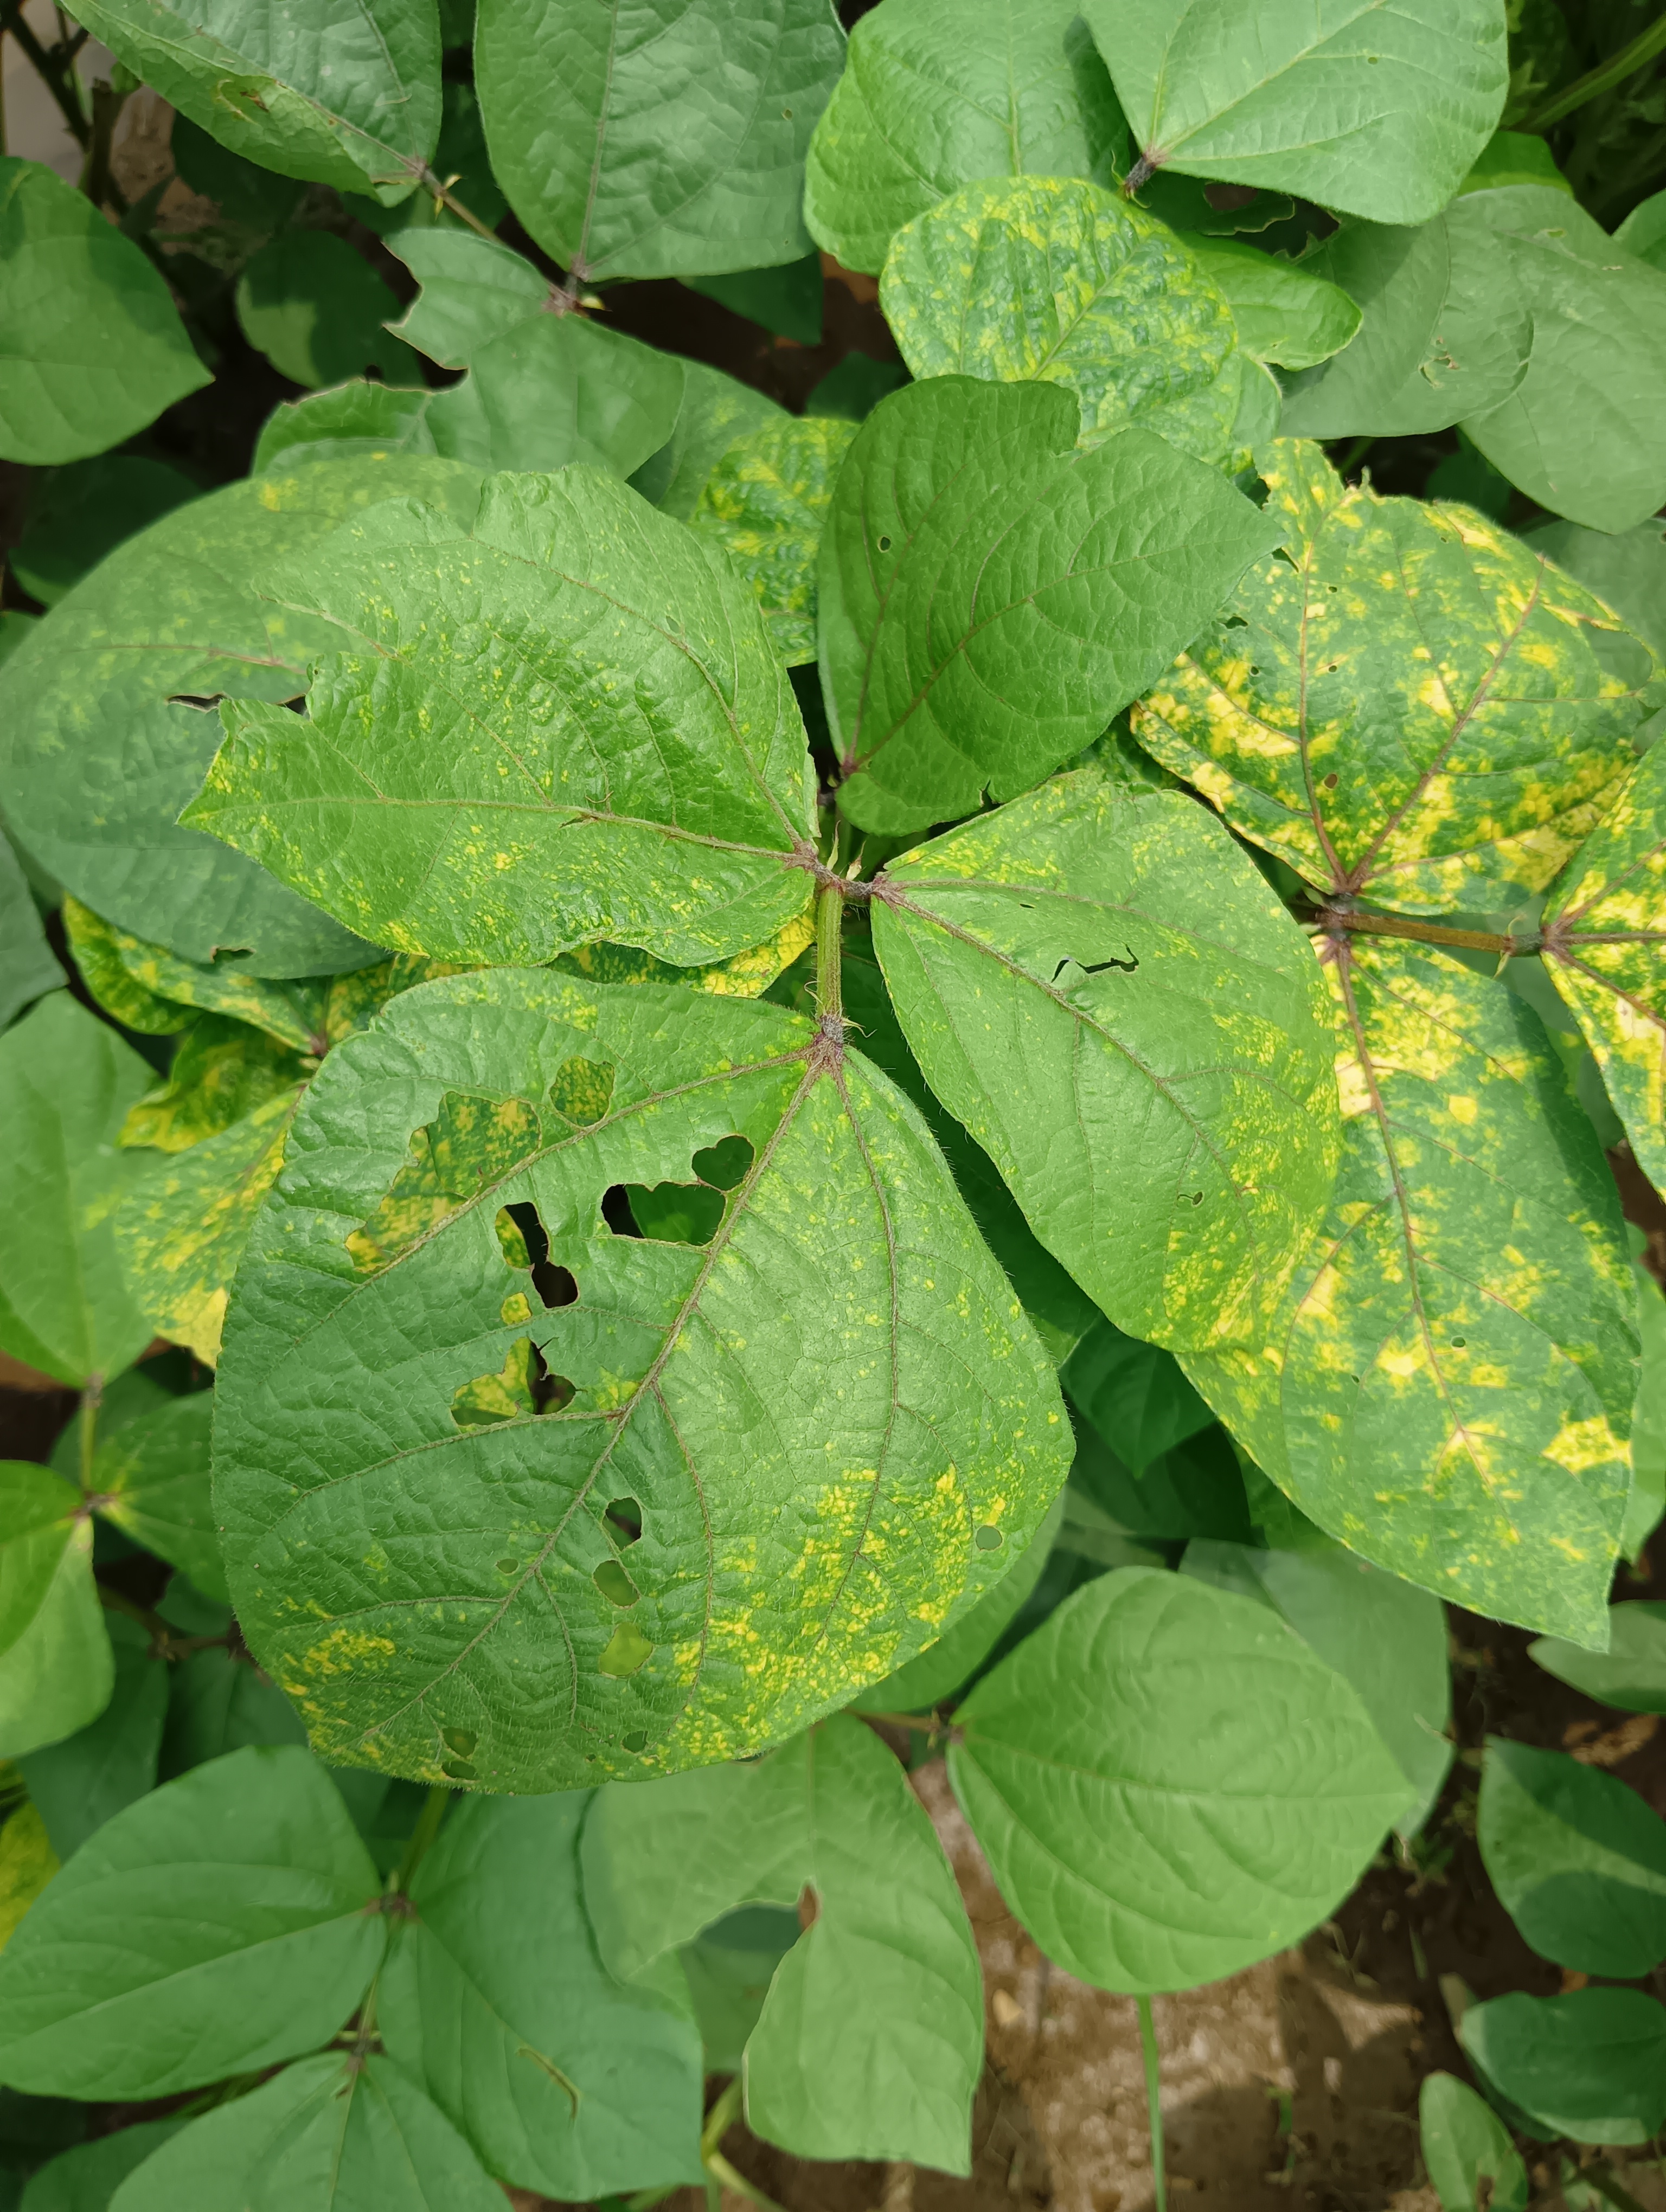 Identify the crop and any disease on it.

mungbean, yellow mosaic
